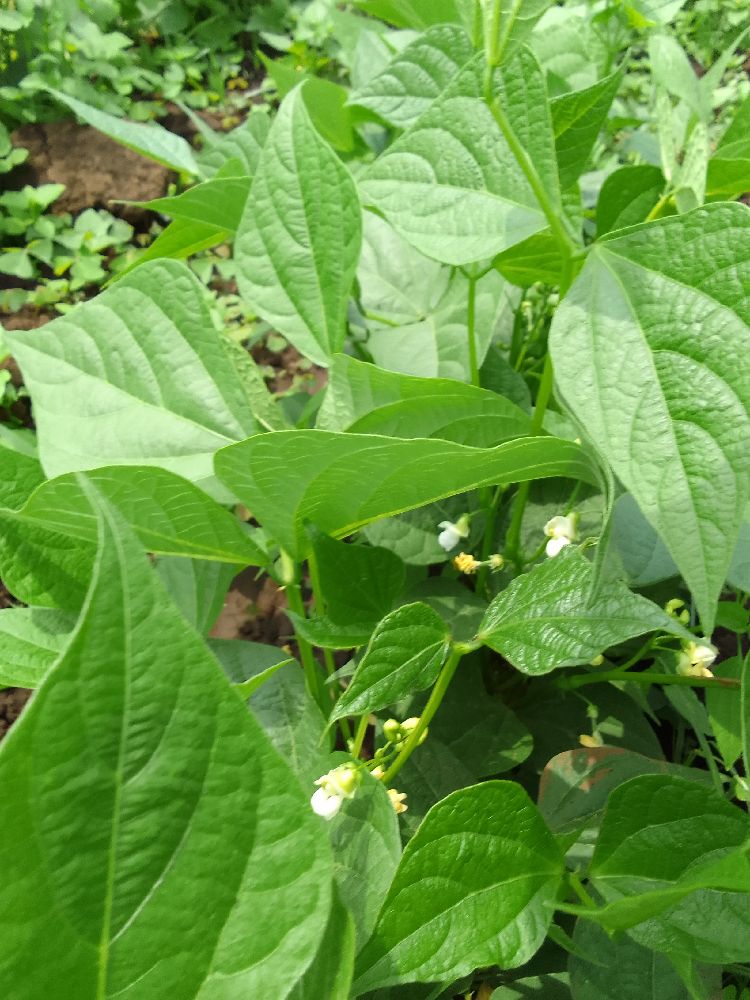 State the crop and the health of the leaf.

common bean, healthy
